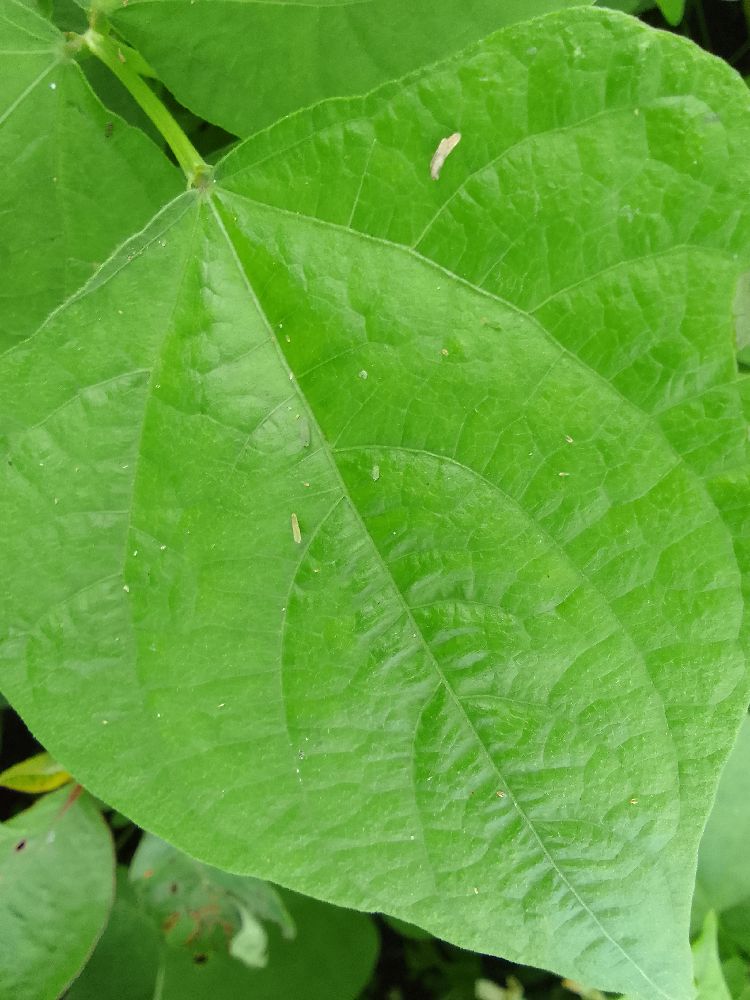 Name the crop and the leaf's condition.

common bean, healthy
